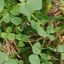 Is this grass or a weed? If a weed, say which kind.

unstructured weed
